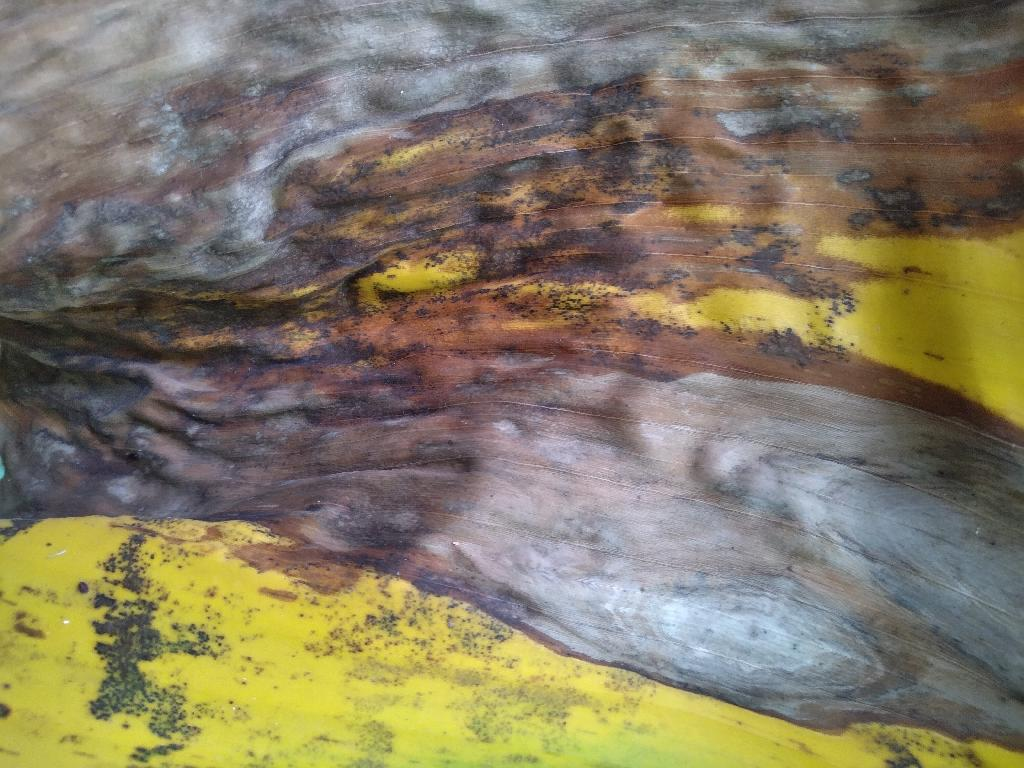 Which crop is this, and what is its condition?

banana, black sigatoka
